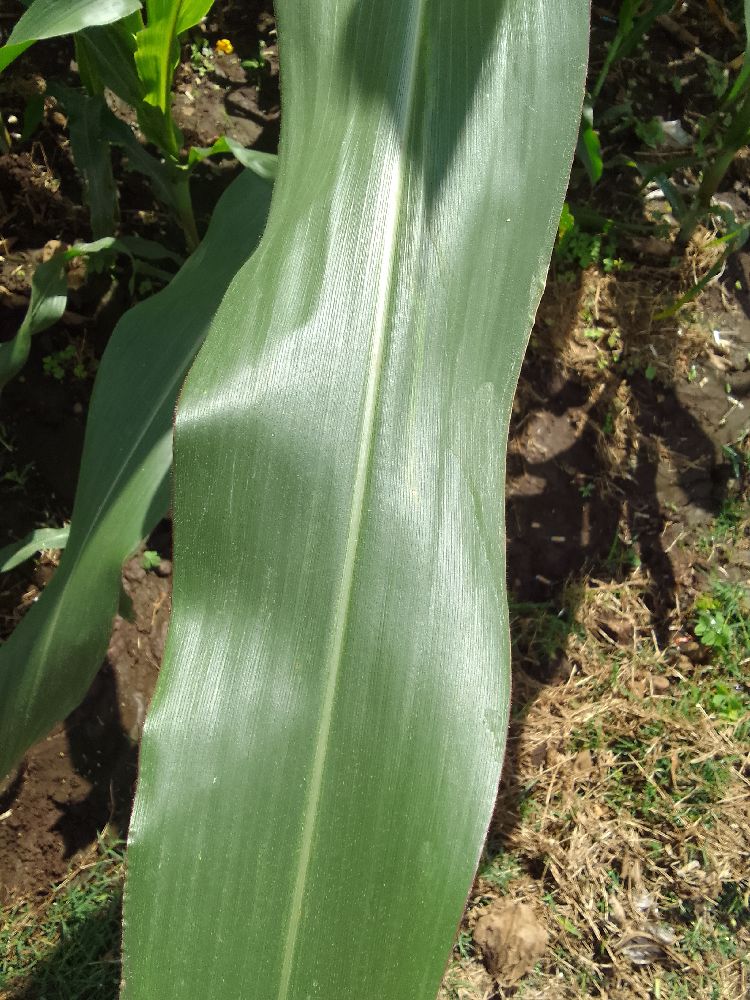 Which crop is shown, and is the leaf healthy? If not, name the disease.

maize, healthy
